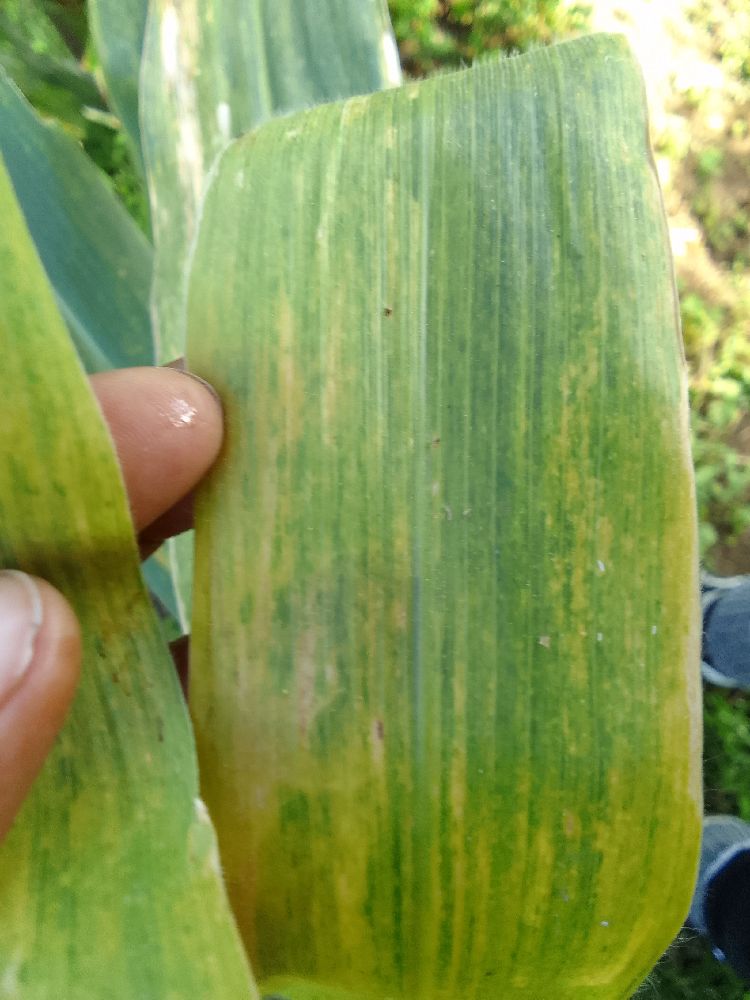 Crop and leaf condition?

maize, maize lethal necrosis
